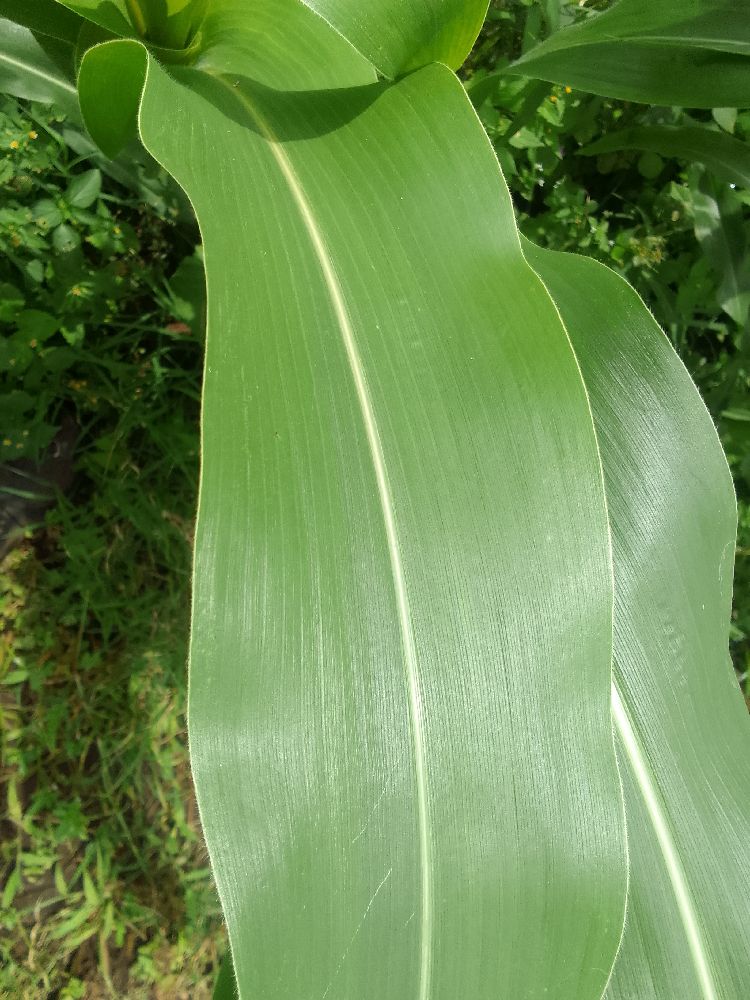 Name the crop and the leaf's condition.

maize, healthy
